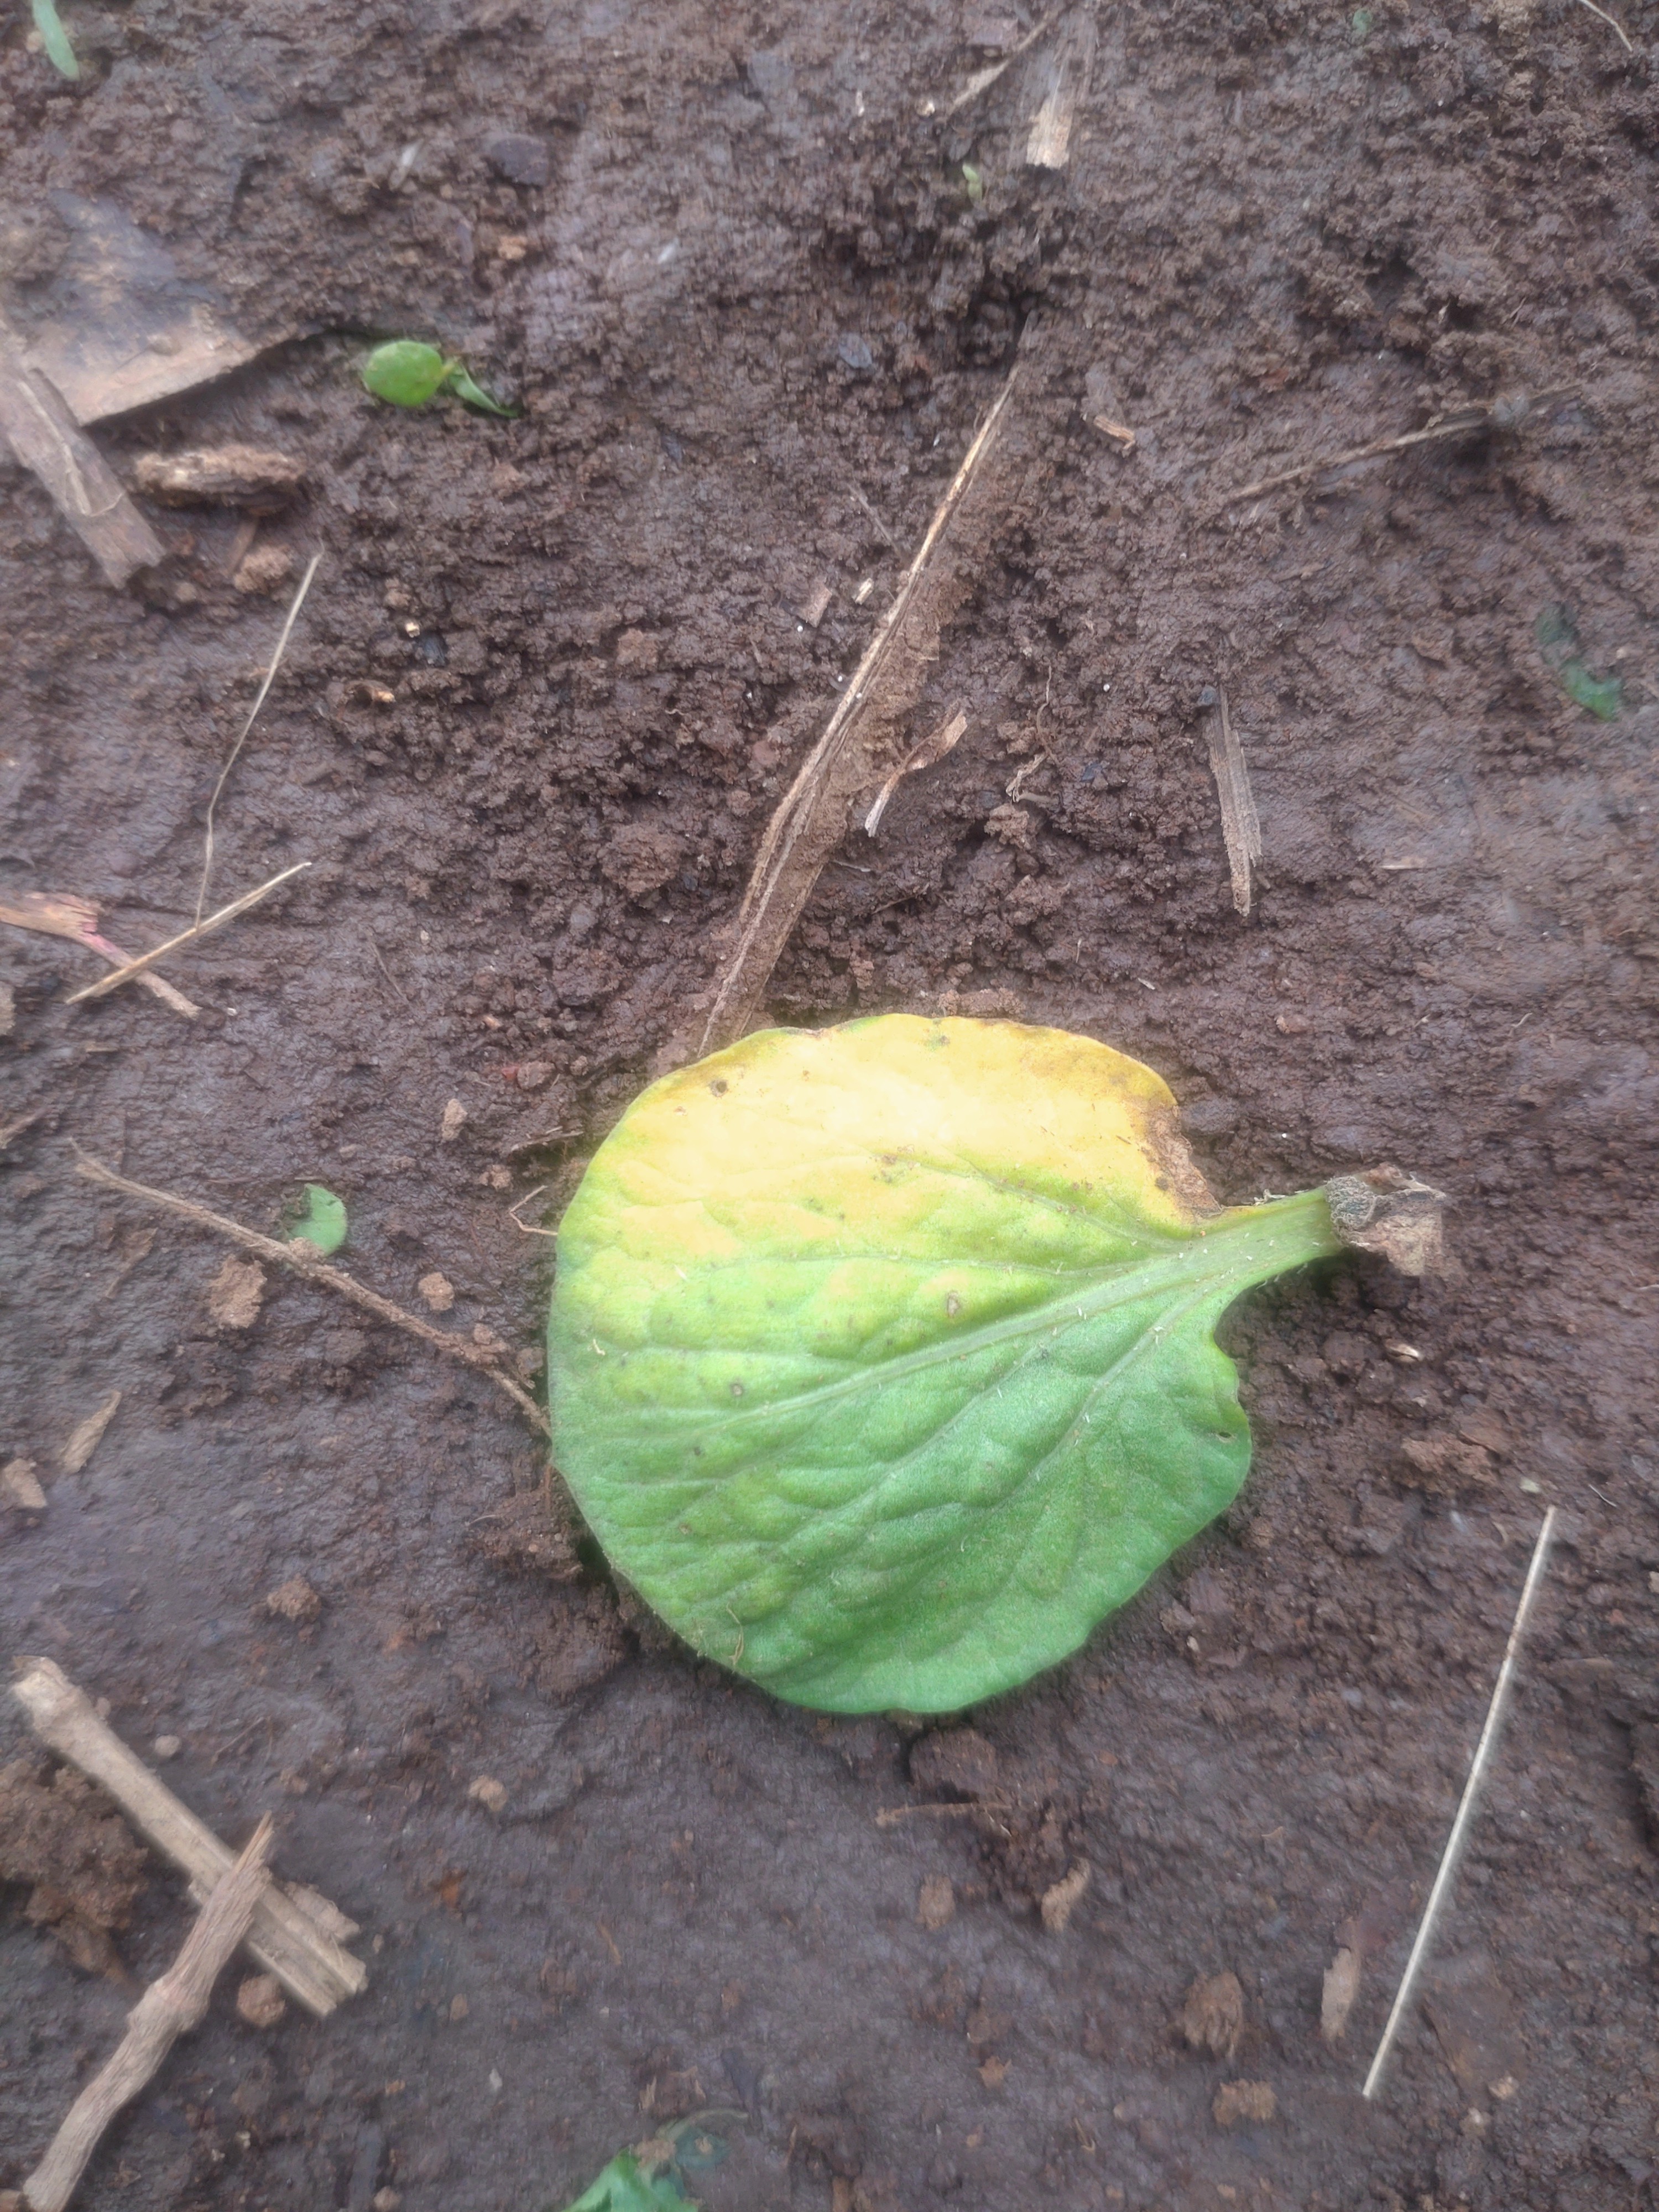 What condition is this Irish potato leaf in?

late blight
